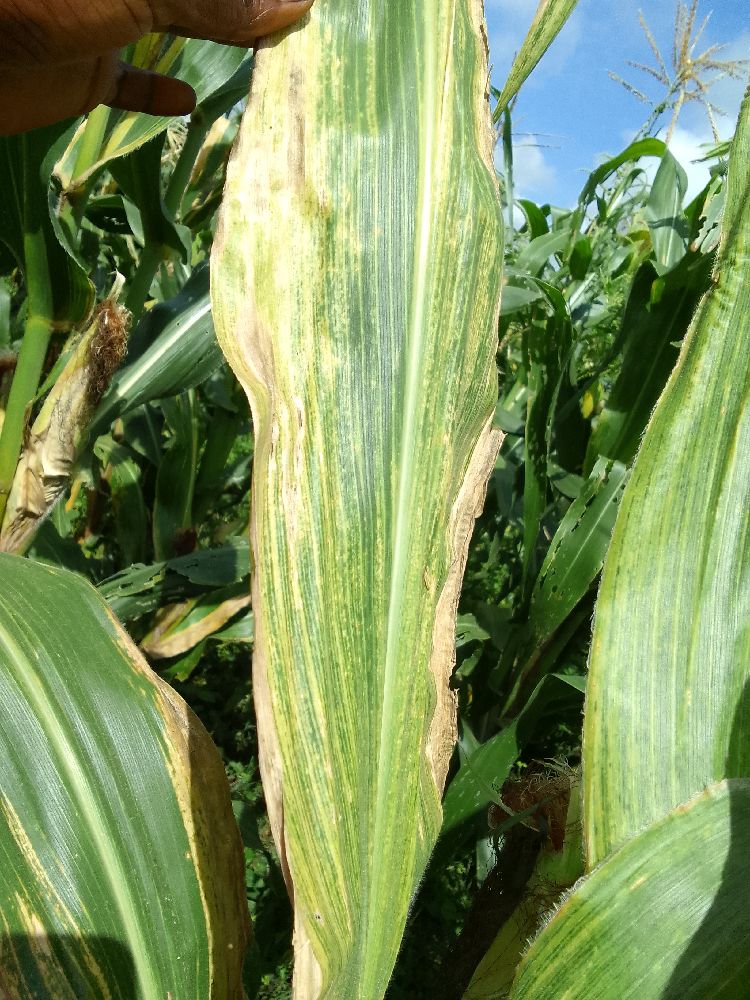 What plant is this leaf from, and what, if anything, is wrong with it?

maize, maize lethal necrosis
